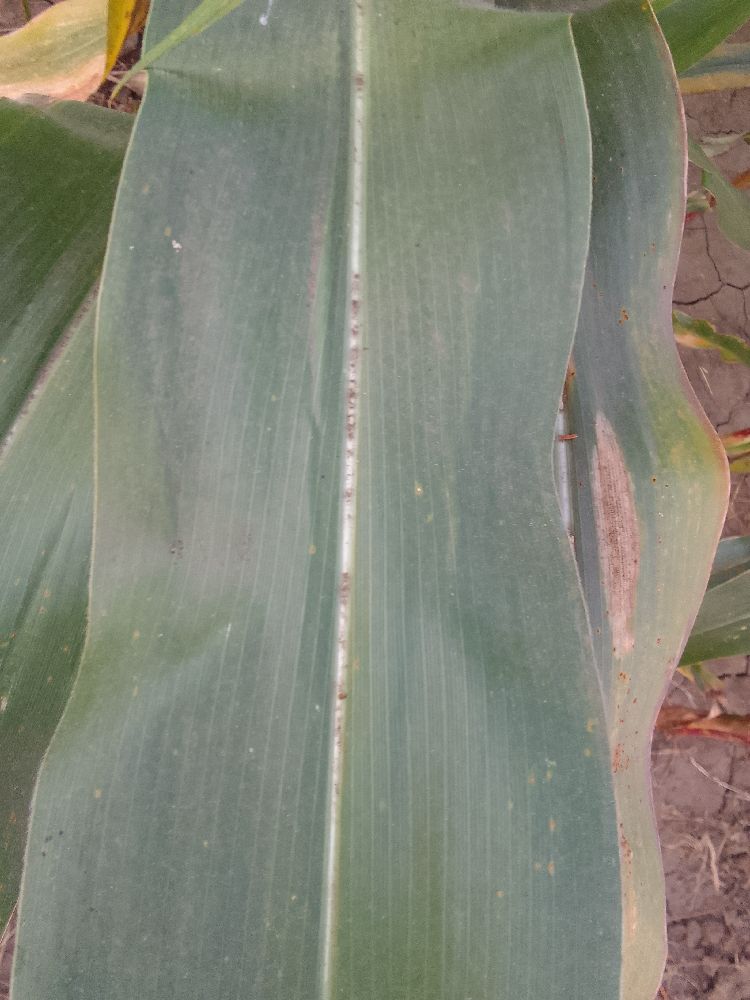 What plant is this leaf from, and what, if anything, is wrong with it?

maize, healthy
